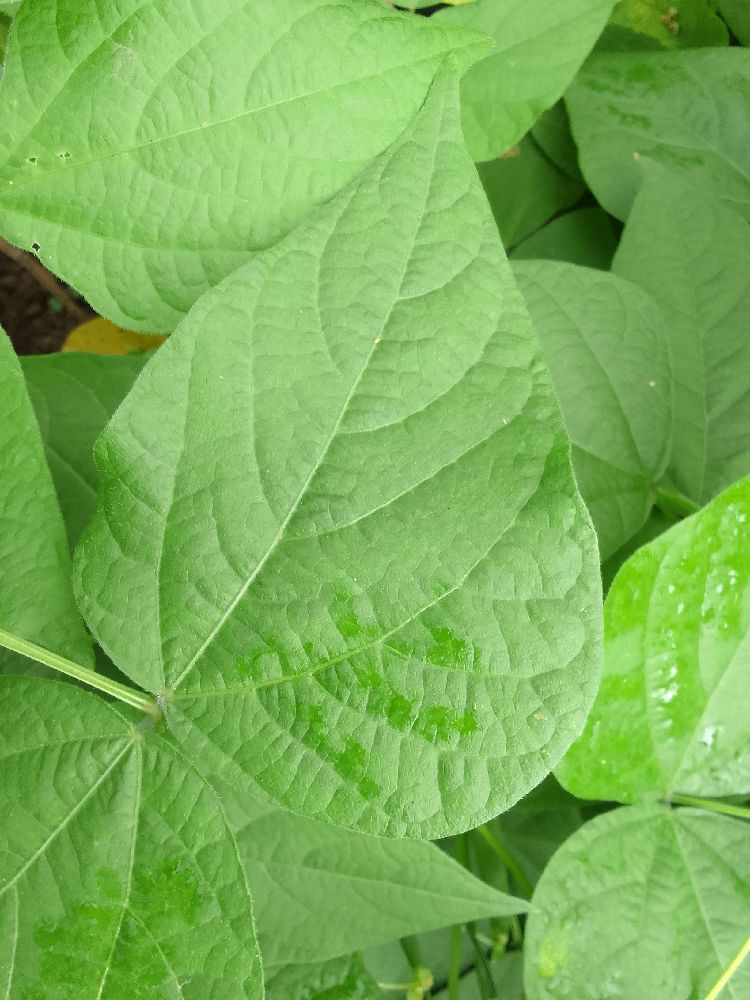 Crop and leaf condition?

common bean, healthy
